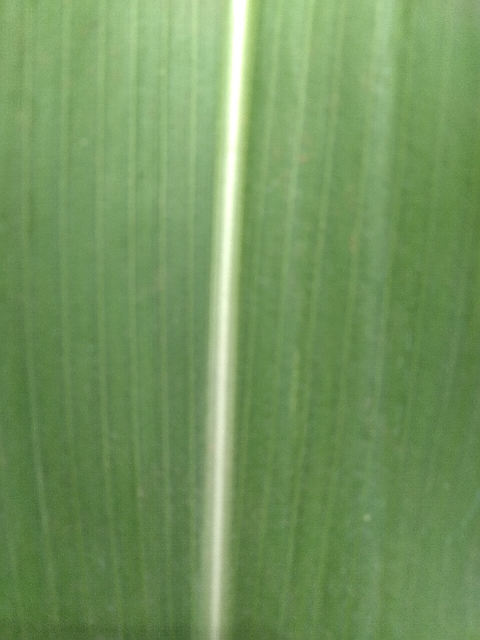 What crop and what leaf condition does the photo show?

maize, healthy
